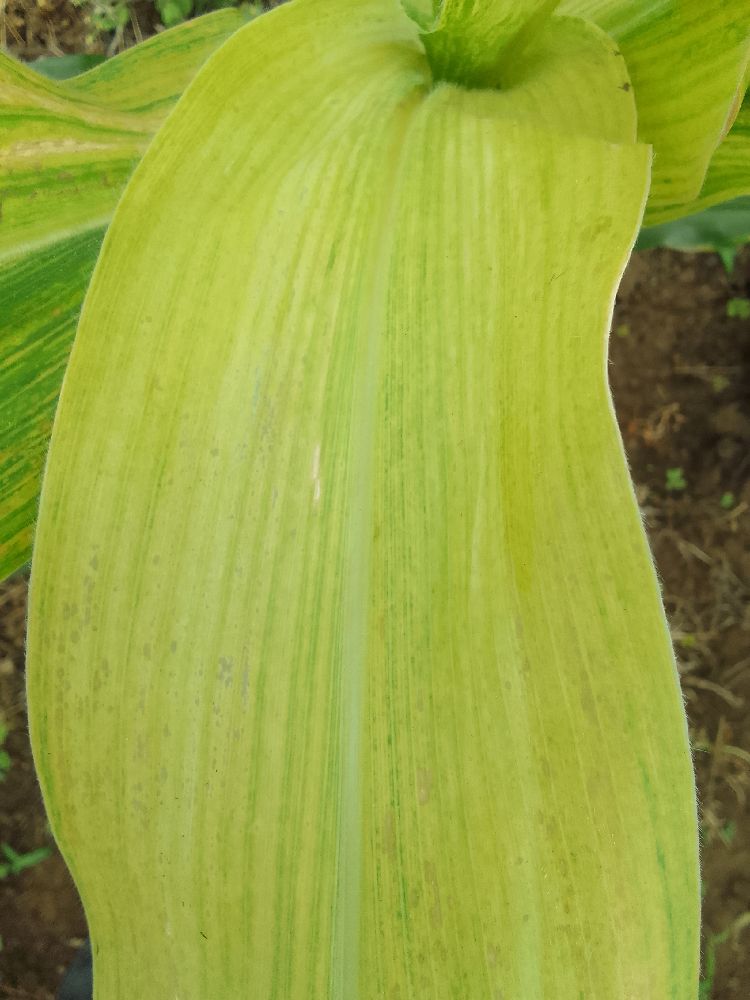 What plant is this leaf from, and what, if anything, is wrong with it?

maize, maize lethal necrosis
